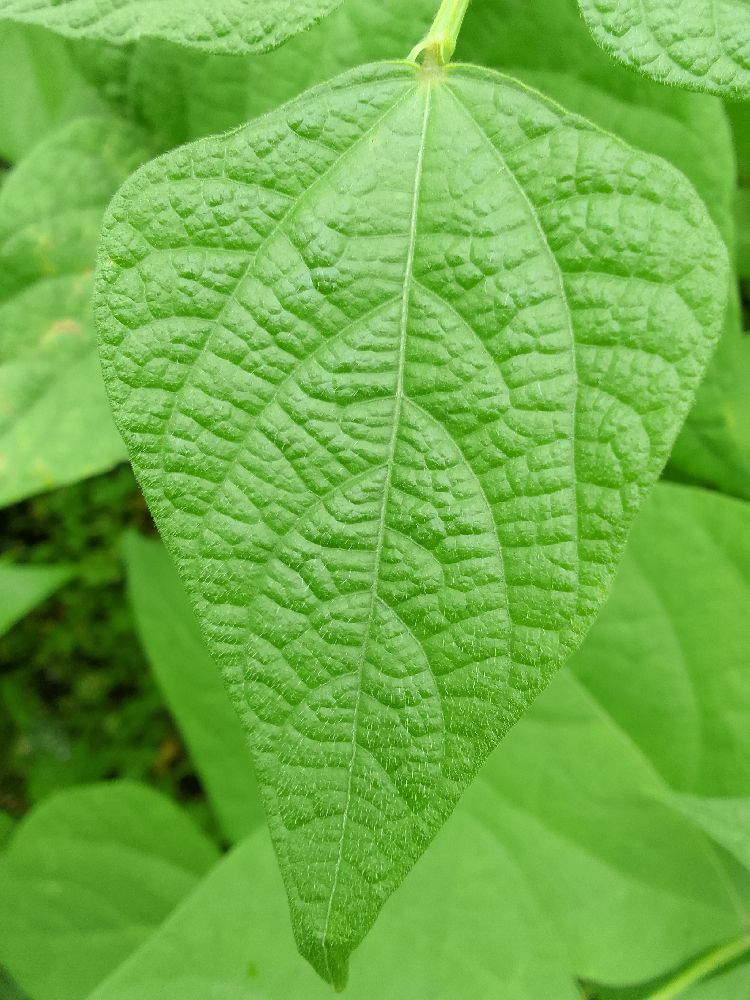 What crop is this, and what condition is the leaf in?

maize, healthy
